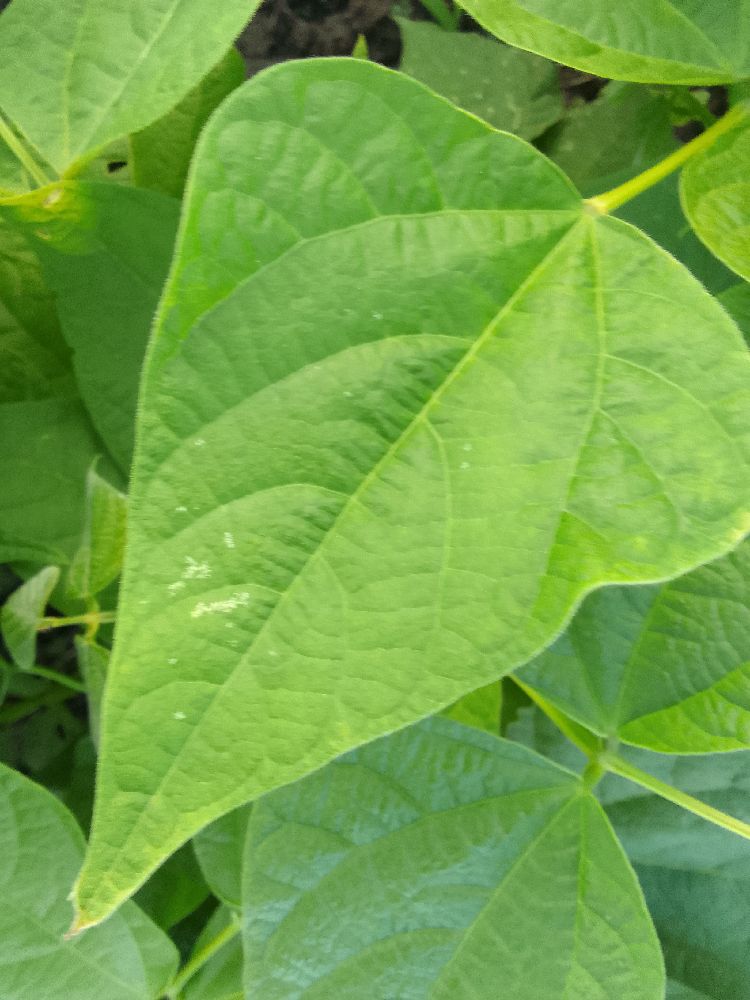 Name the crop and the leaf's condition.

common bean, healthy
